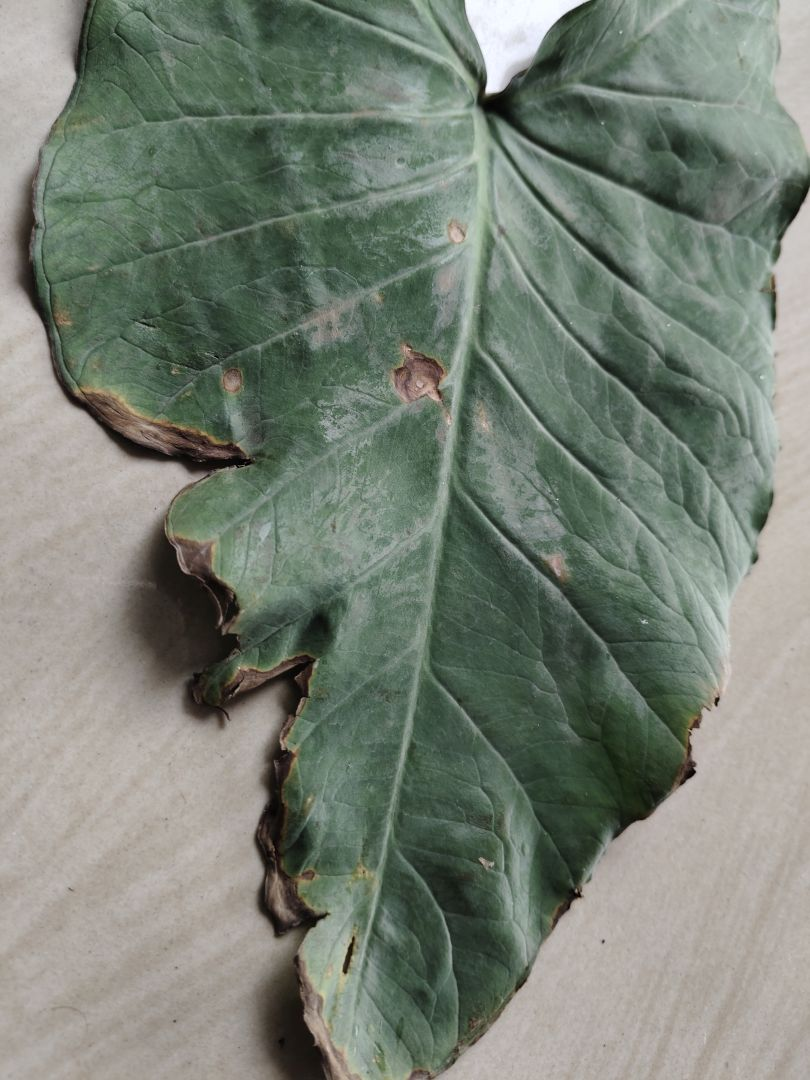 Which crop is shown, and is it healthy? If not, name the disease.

taro, leaf blight
